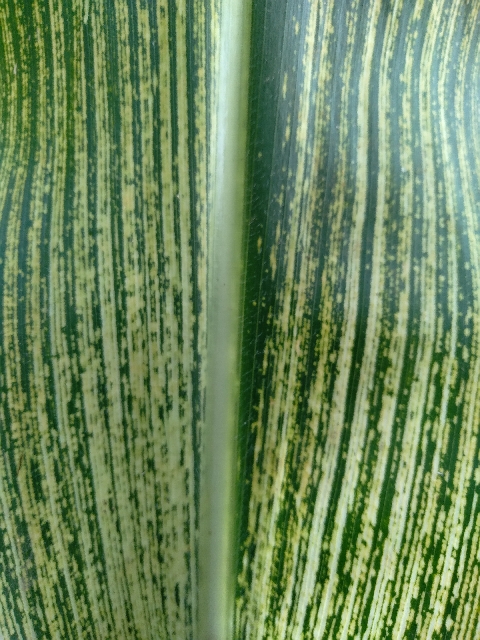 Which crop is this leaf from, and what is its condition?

maize, maize streak virus
